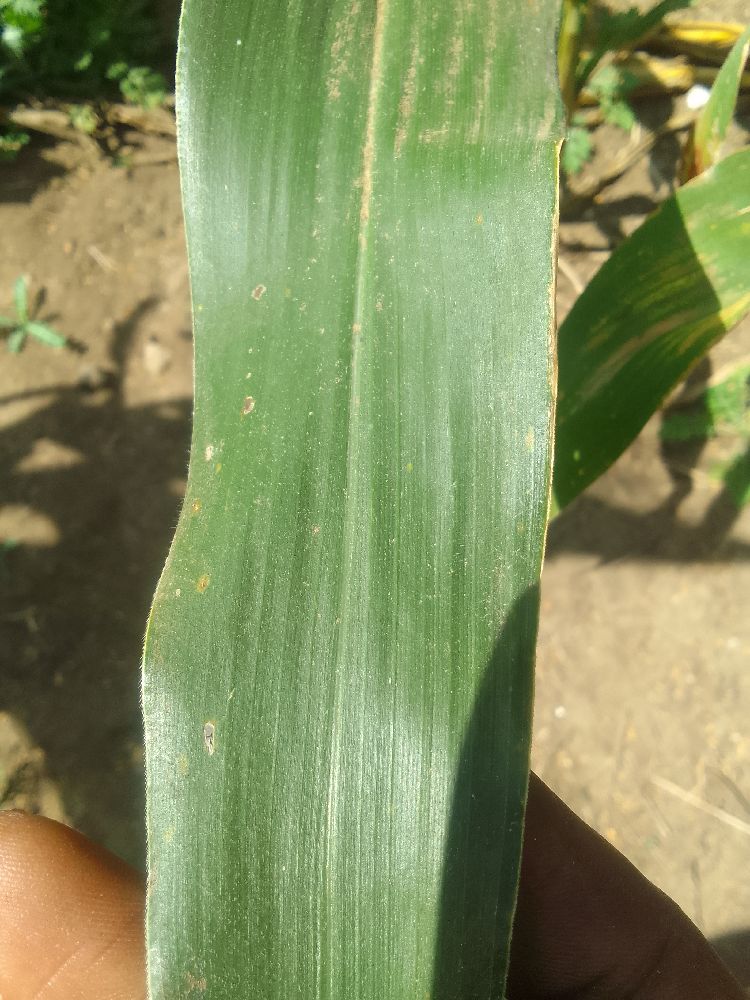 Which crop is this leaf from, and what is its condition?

maize, healthy
